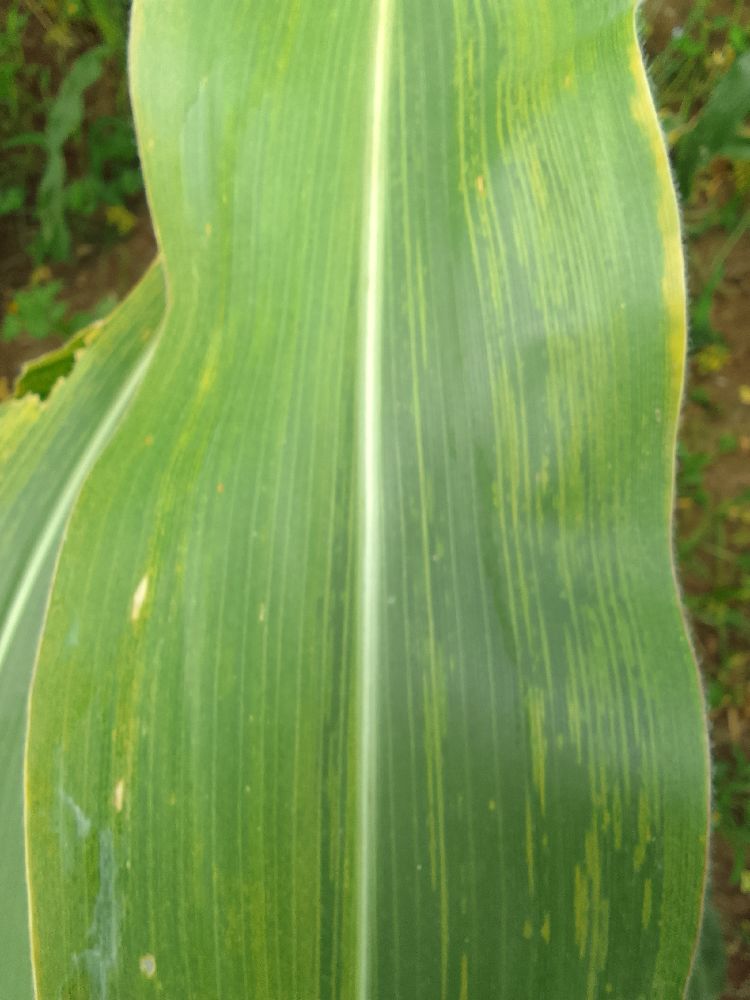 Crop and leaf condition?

maize, maize lethal necrosis
